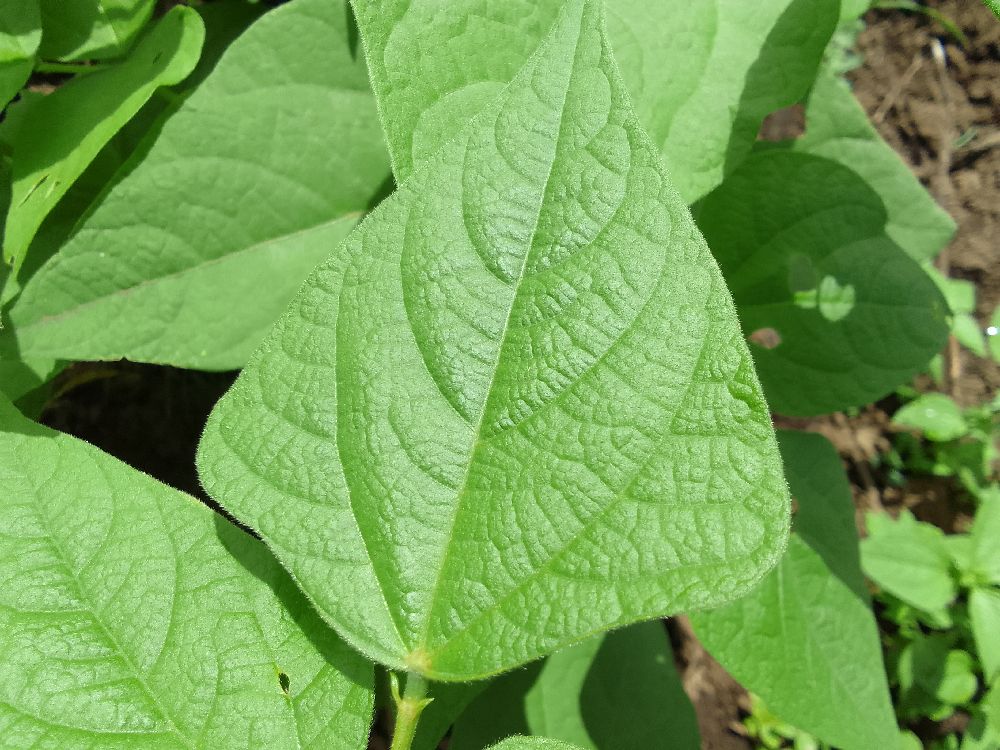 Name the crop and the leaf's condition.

common bean, healthy
